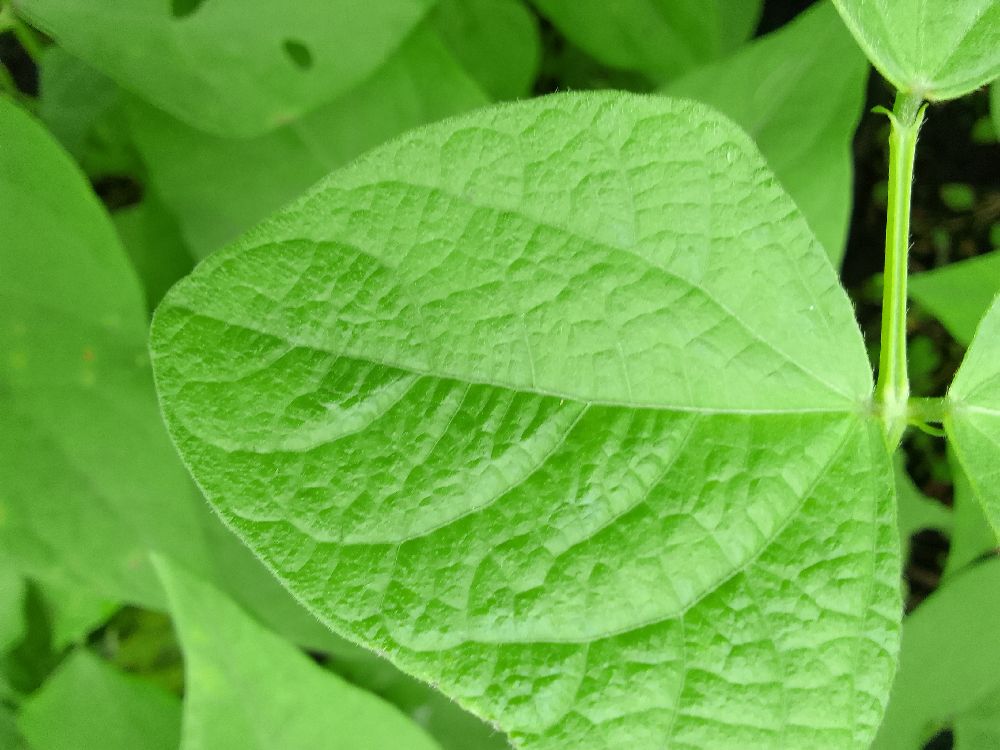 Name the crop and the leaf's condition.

common bean, healthy
